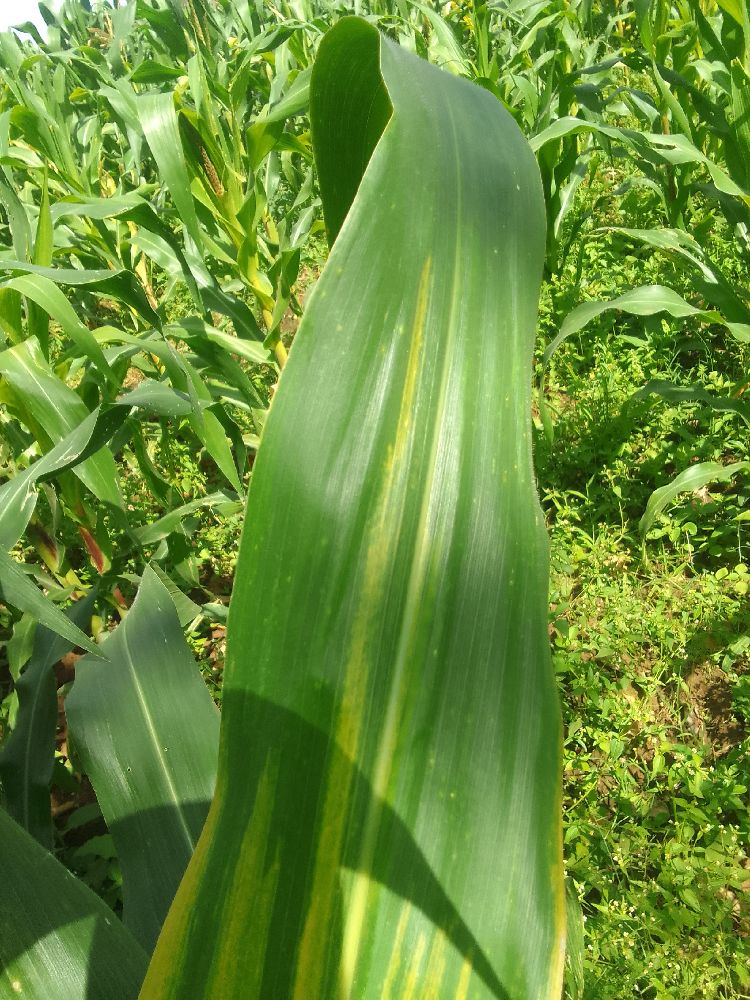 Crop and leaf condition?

maize, maize lethal necrosis
